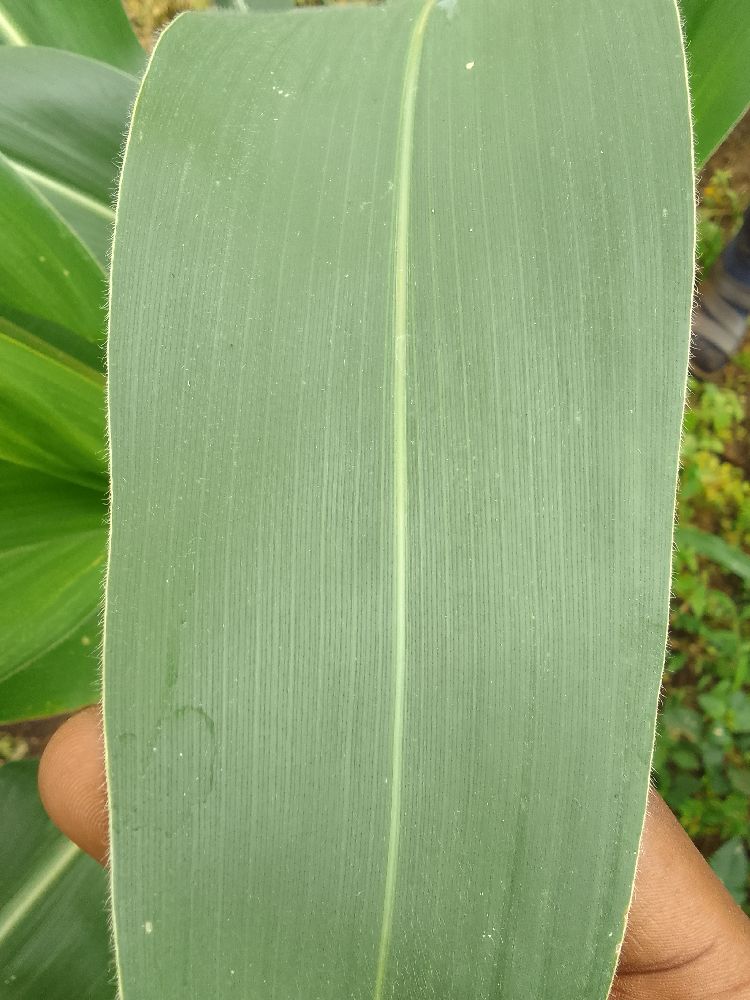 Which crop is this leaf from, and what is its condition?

maize, healthy
